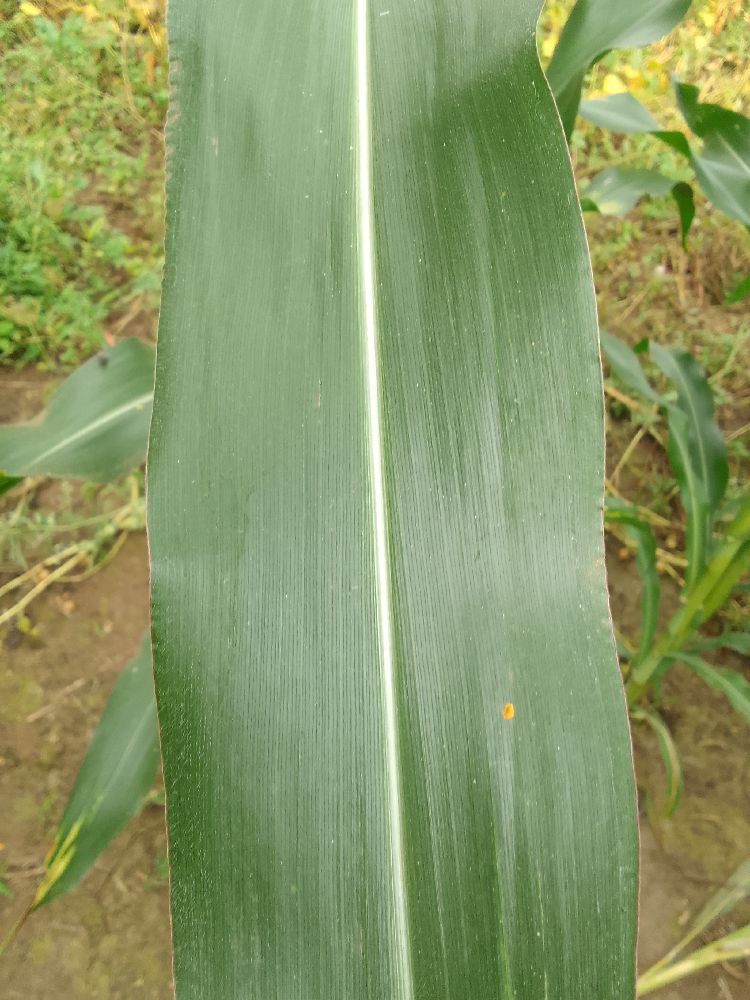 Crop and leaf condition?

maize, healthy
